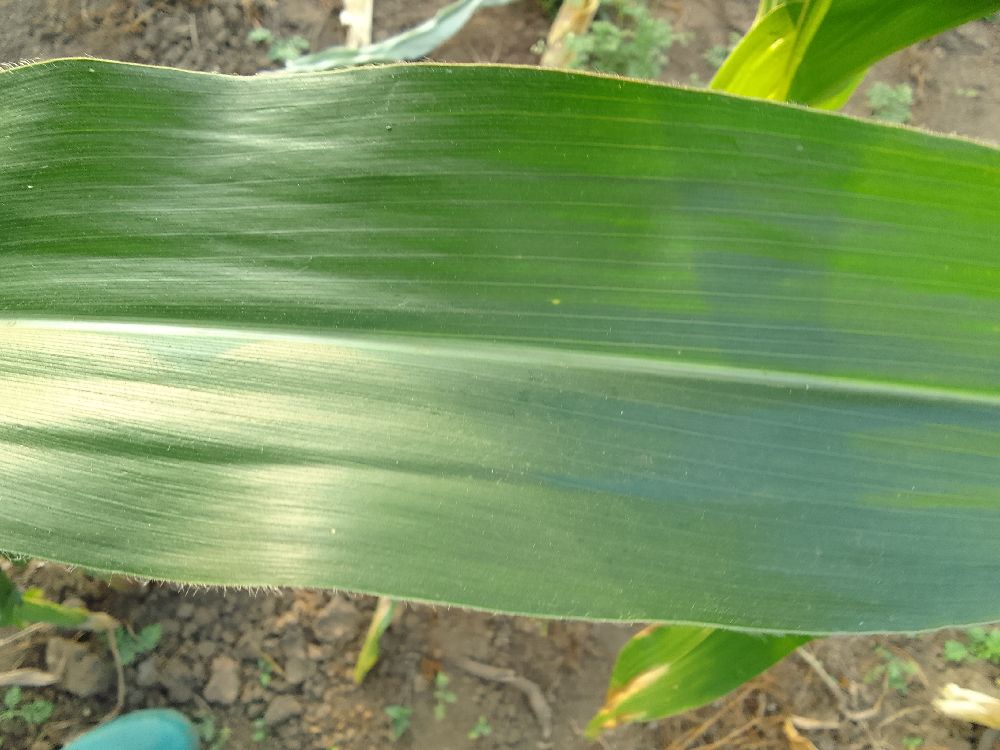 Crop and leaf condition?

maize, healthy
